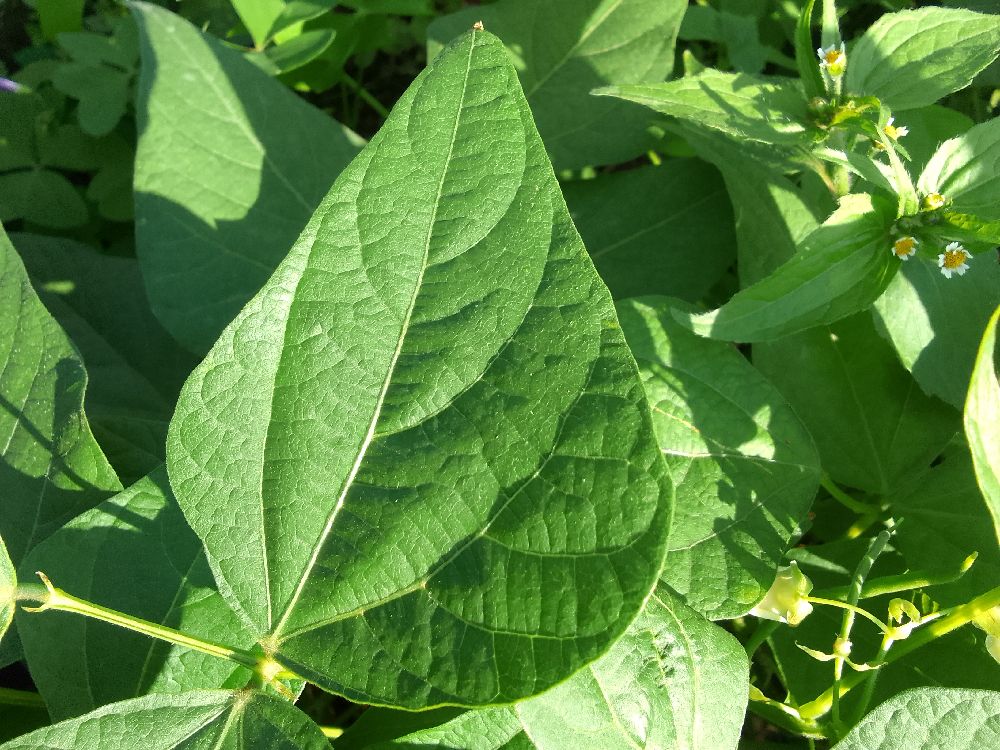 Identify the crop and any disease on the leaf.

common bean, healthy
